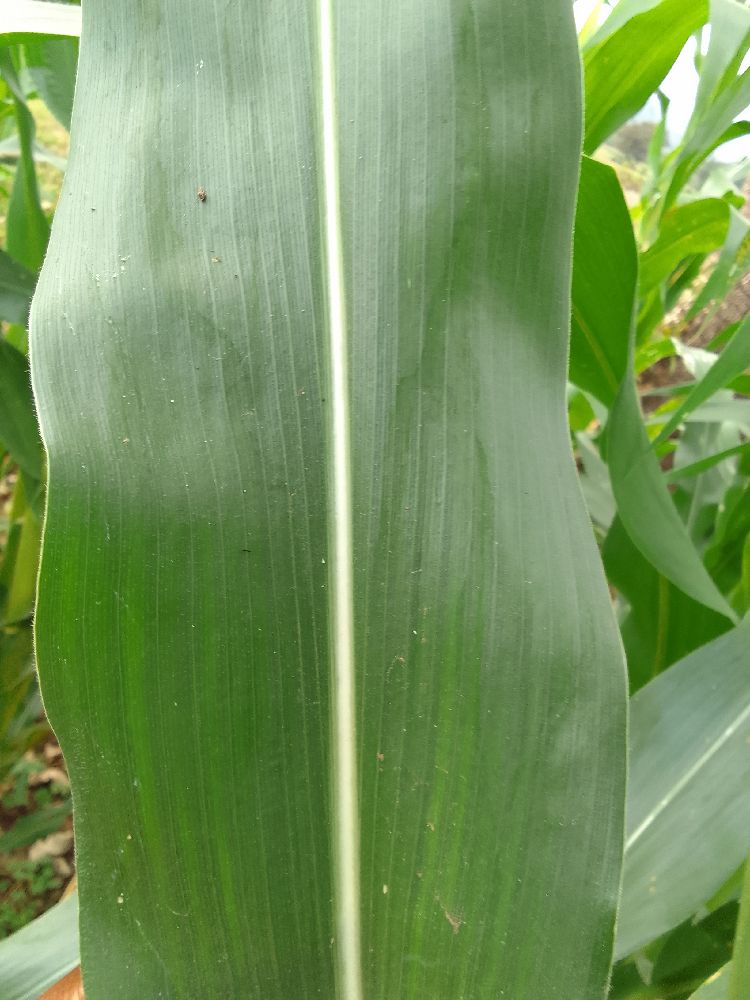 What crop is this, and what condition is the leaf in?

maize, healthy
